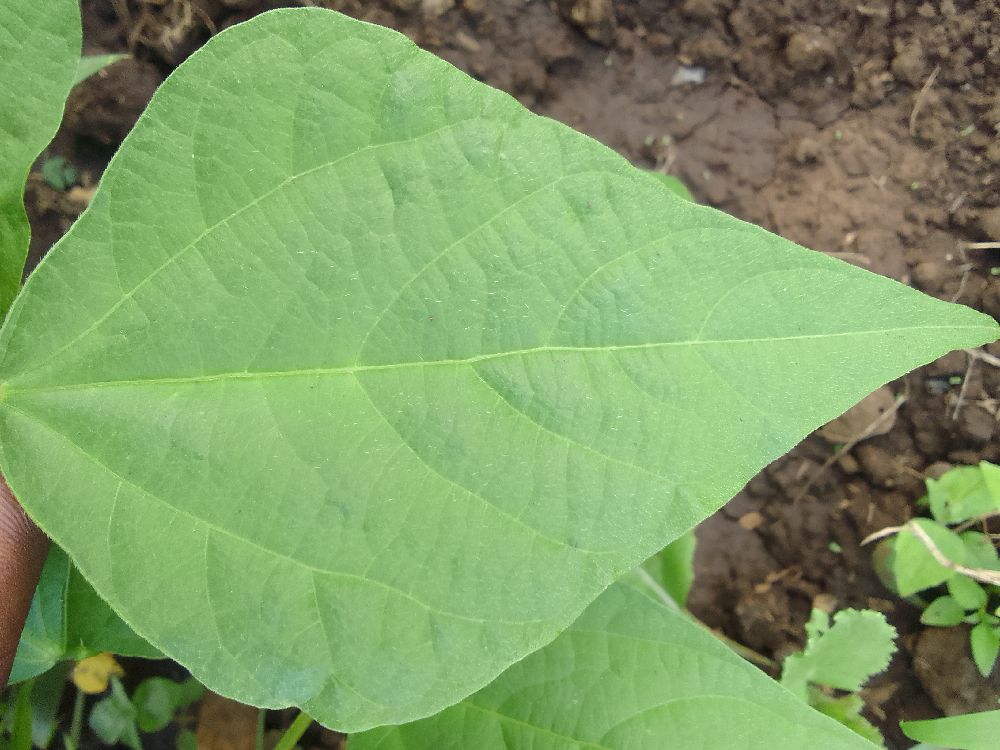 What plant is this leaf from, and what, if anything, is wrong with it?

common bean, healthy
